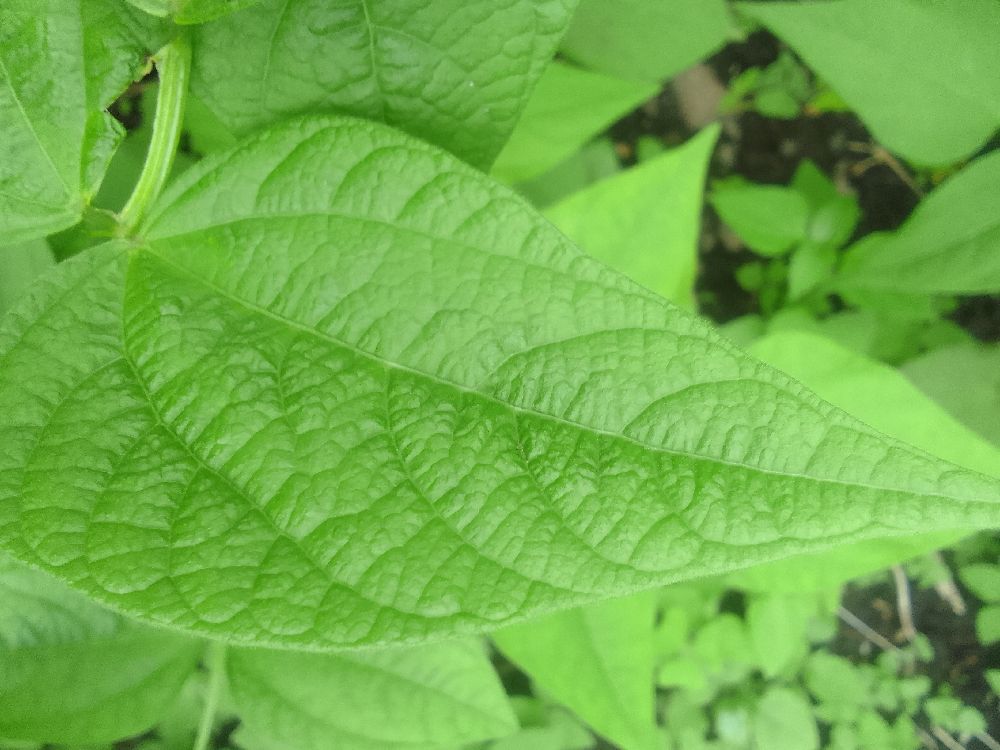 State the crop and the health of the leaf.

common bean, healthy
